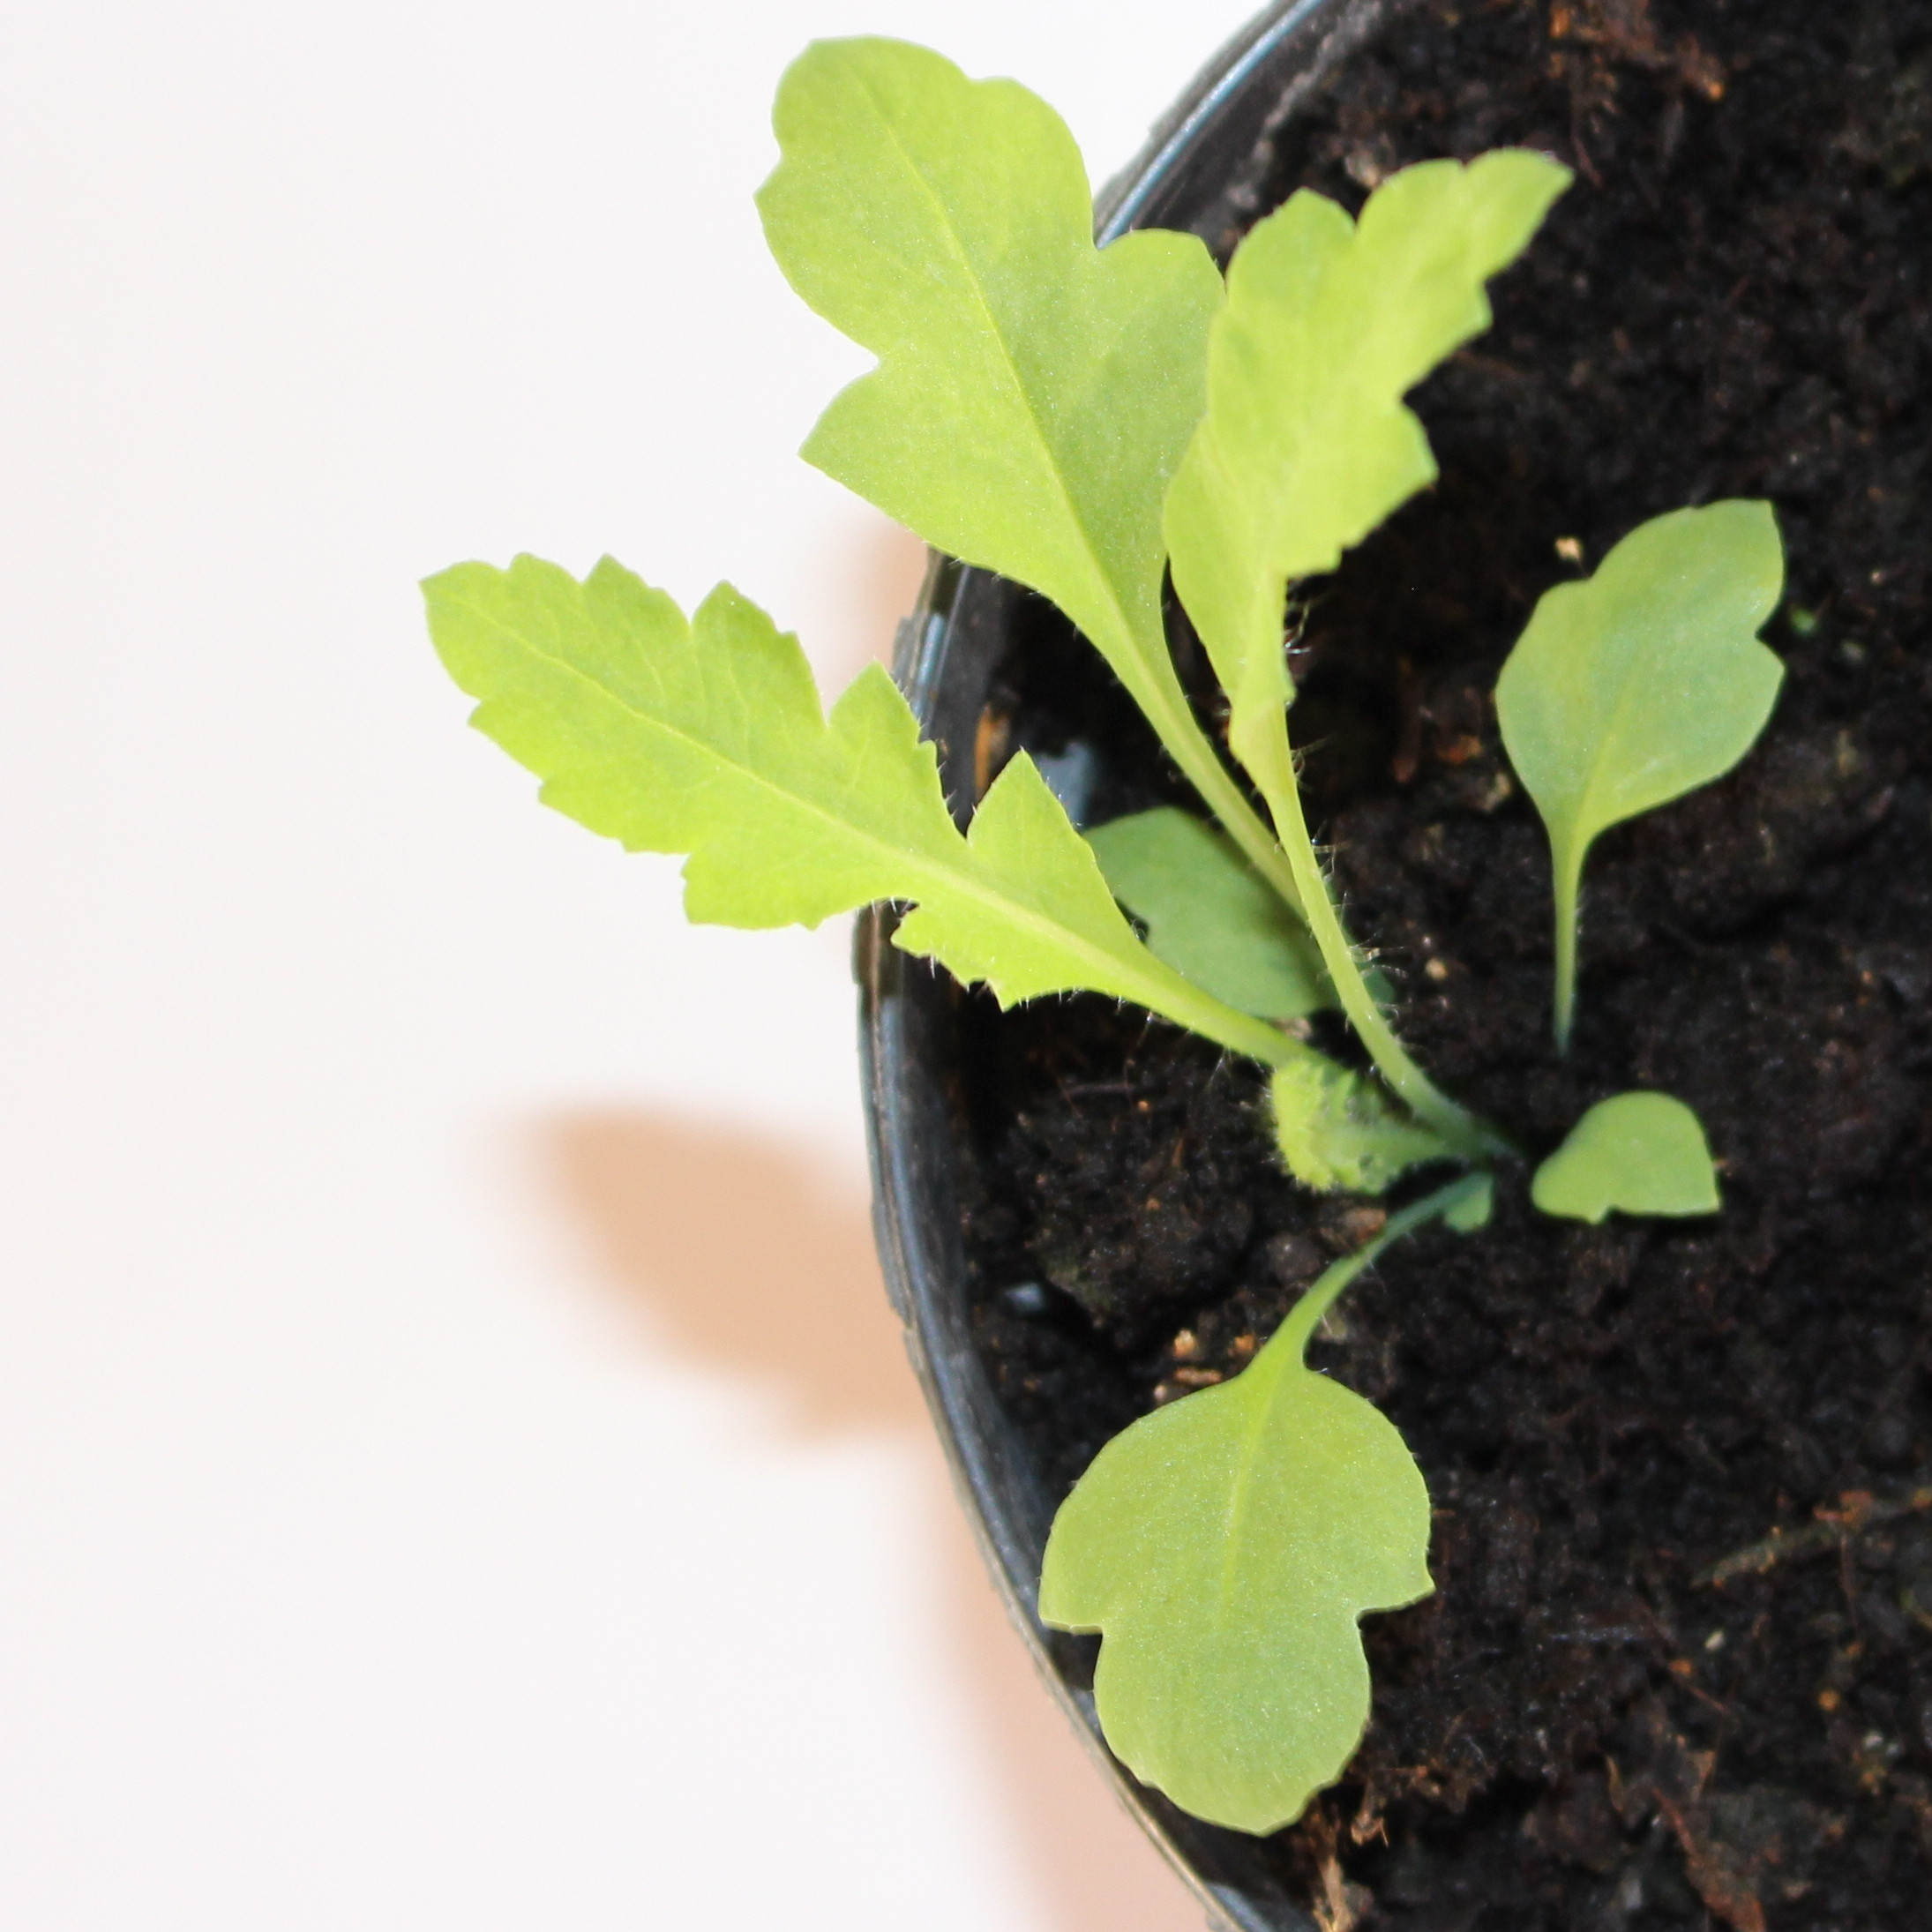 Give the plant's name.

Papaver rhoeas
